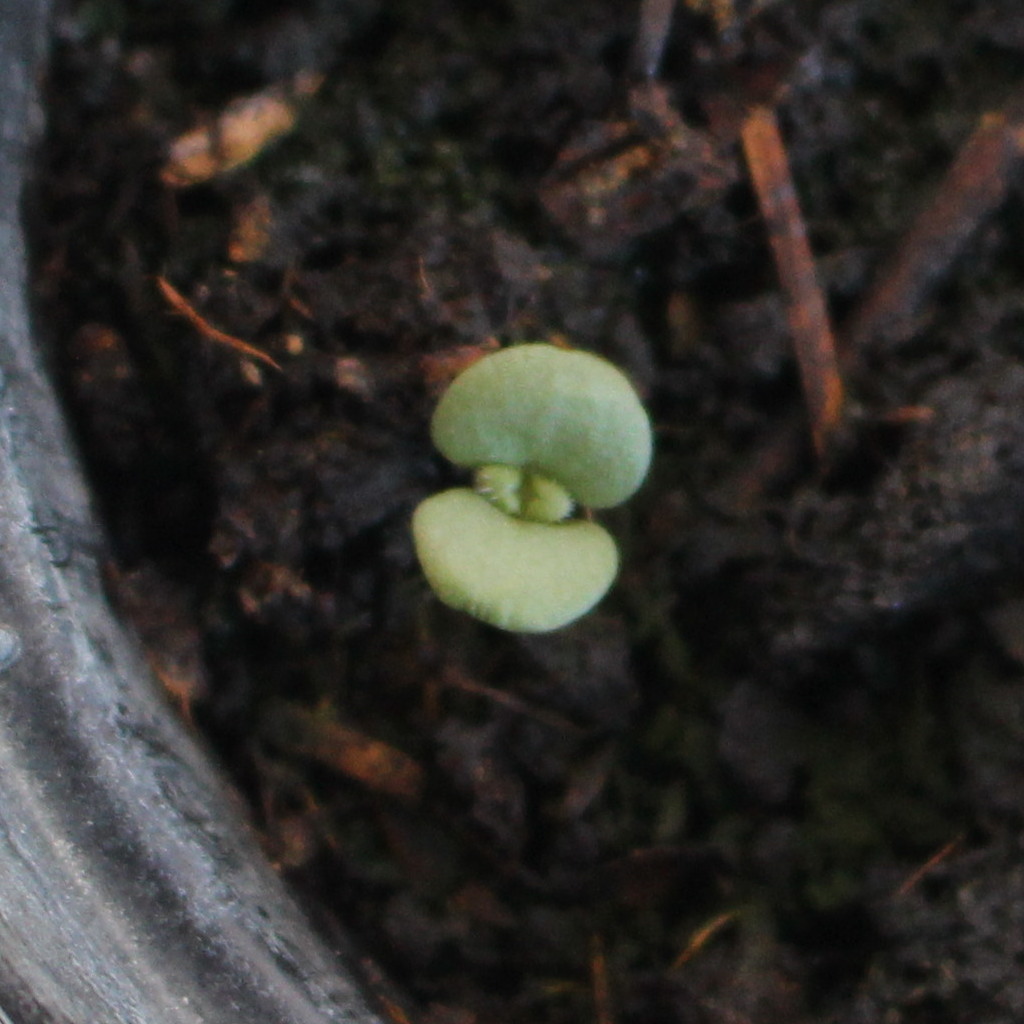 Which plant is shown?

Veronica persica
